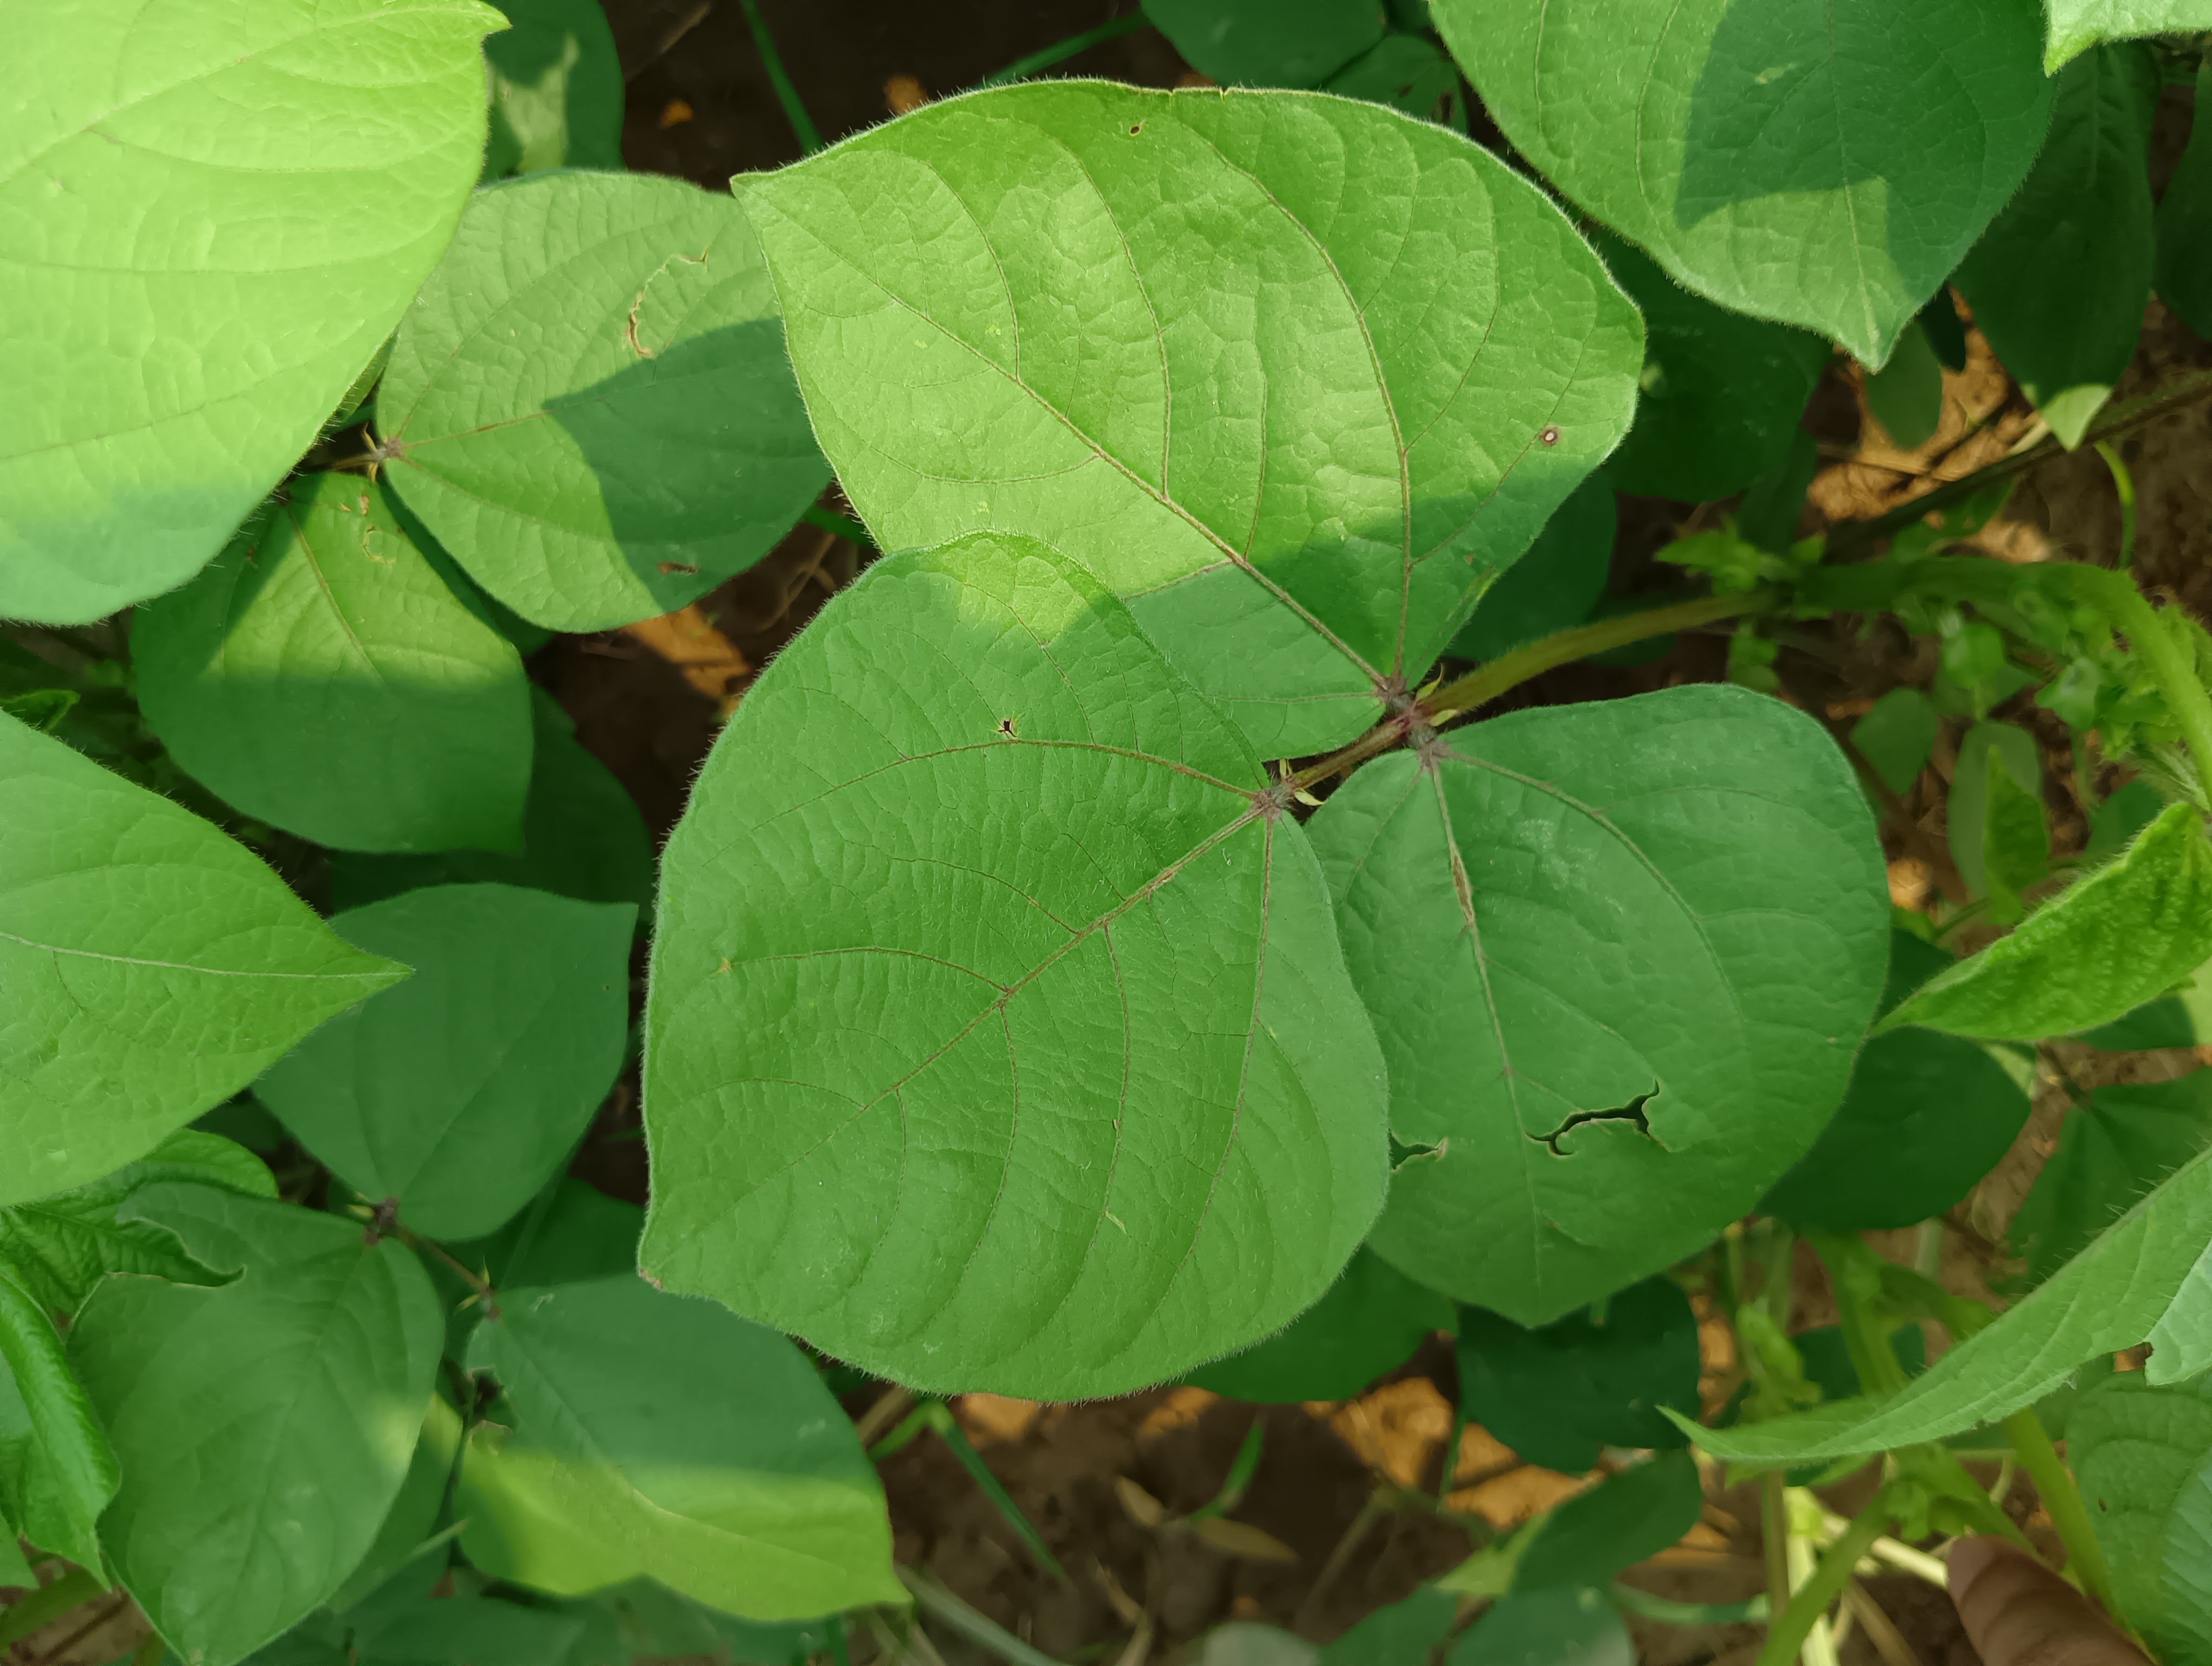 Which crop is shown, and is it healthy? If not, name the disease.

mungbean, healthy
